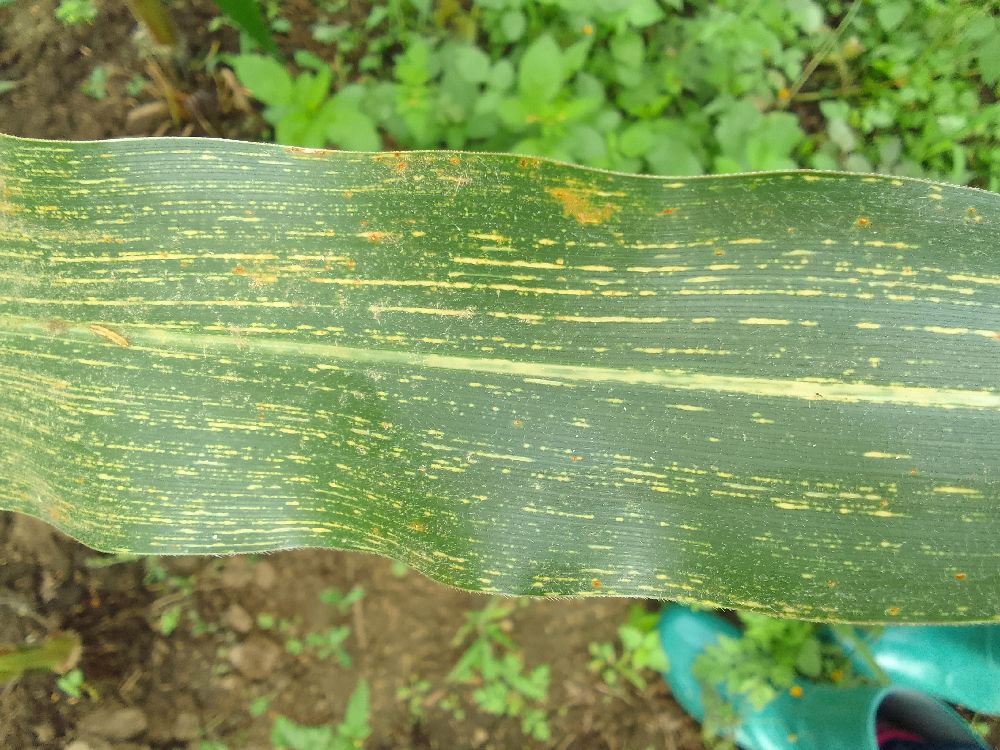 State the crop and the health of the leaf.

maize, maize streak virus
